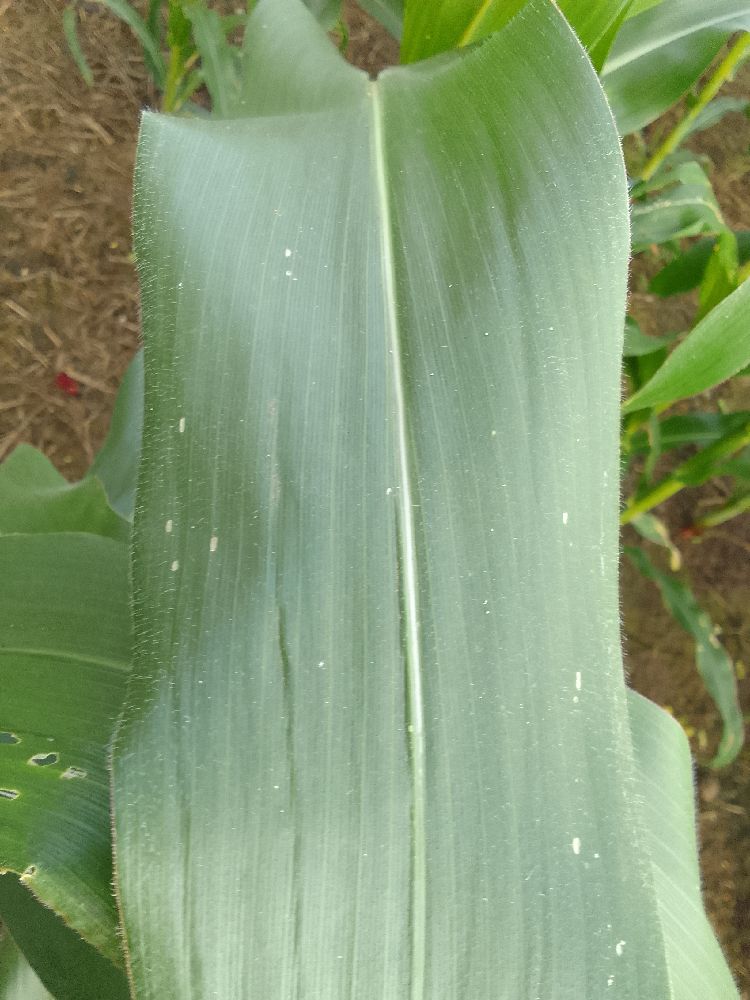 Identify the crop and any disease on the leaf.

maize, healthy
